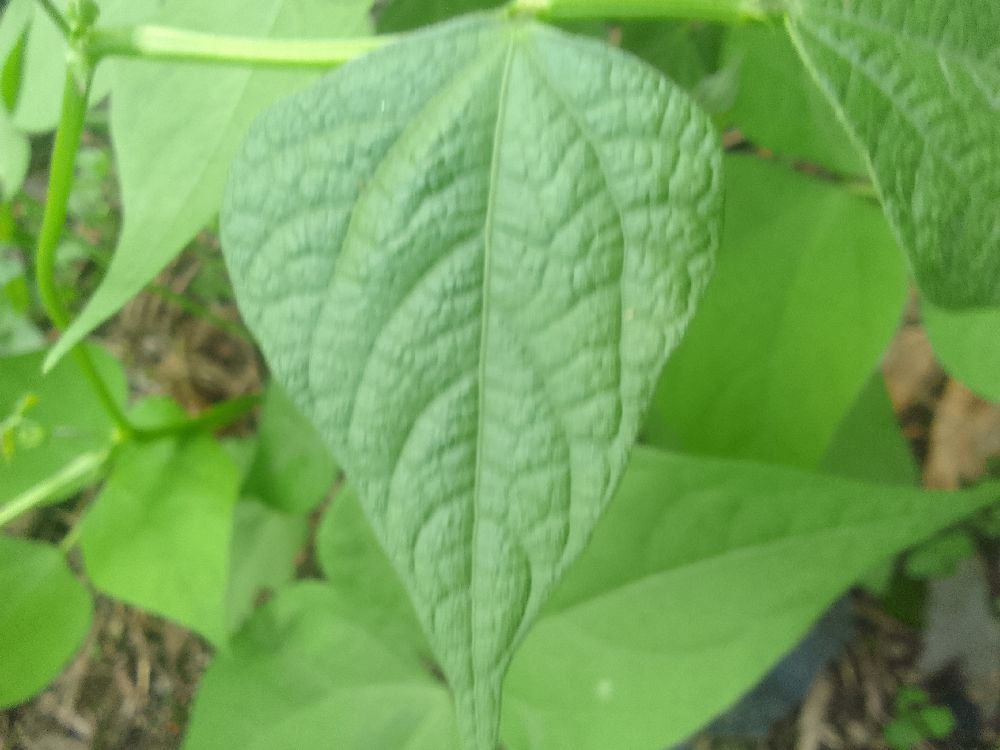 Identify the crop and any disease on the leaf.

common bean, healthy
